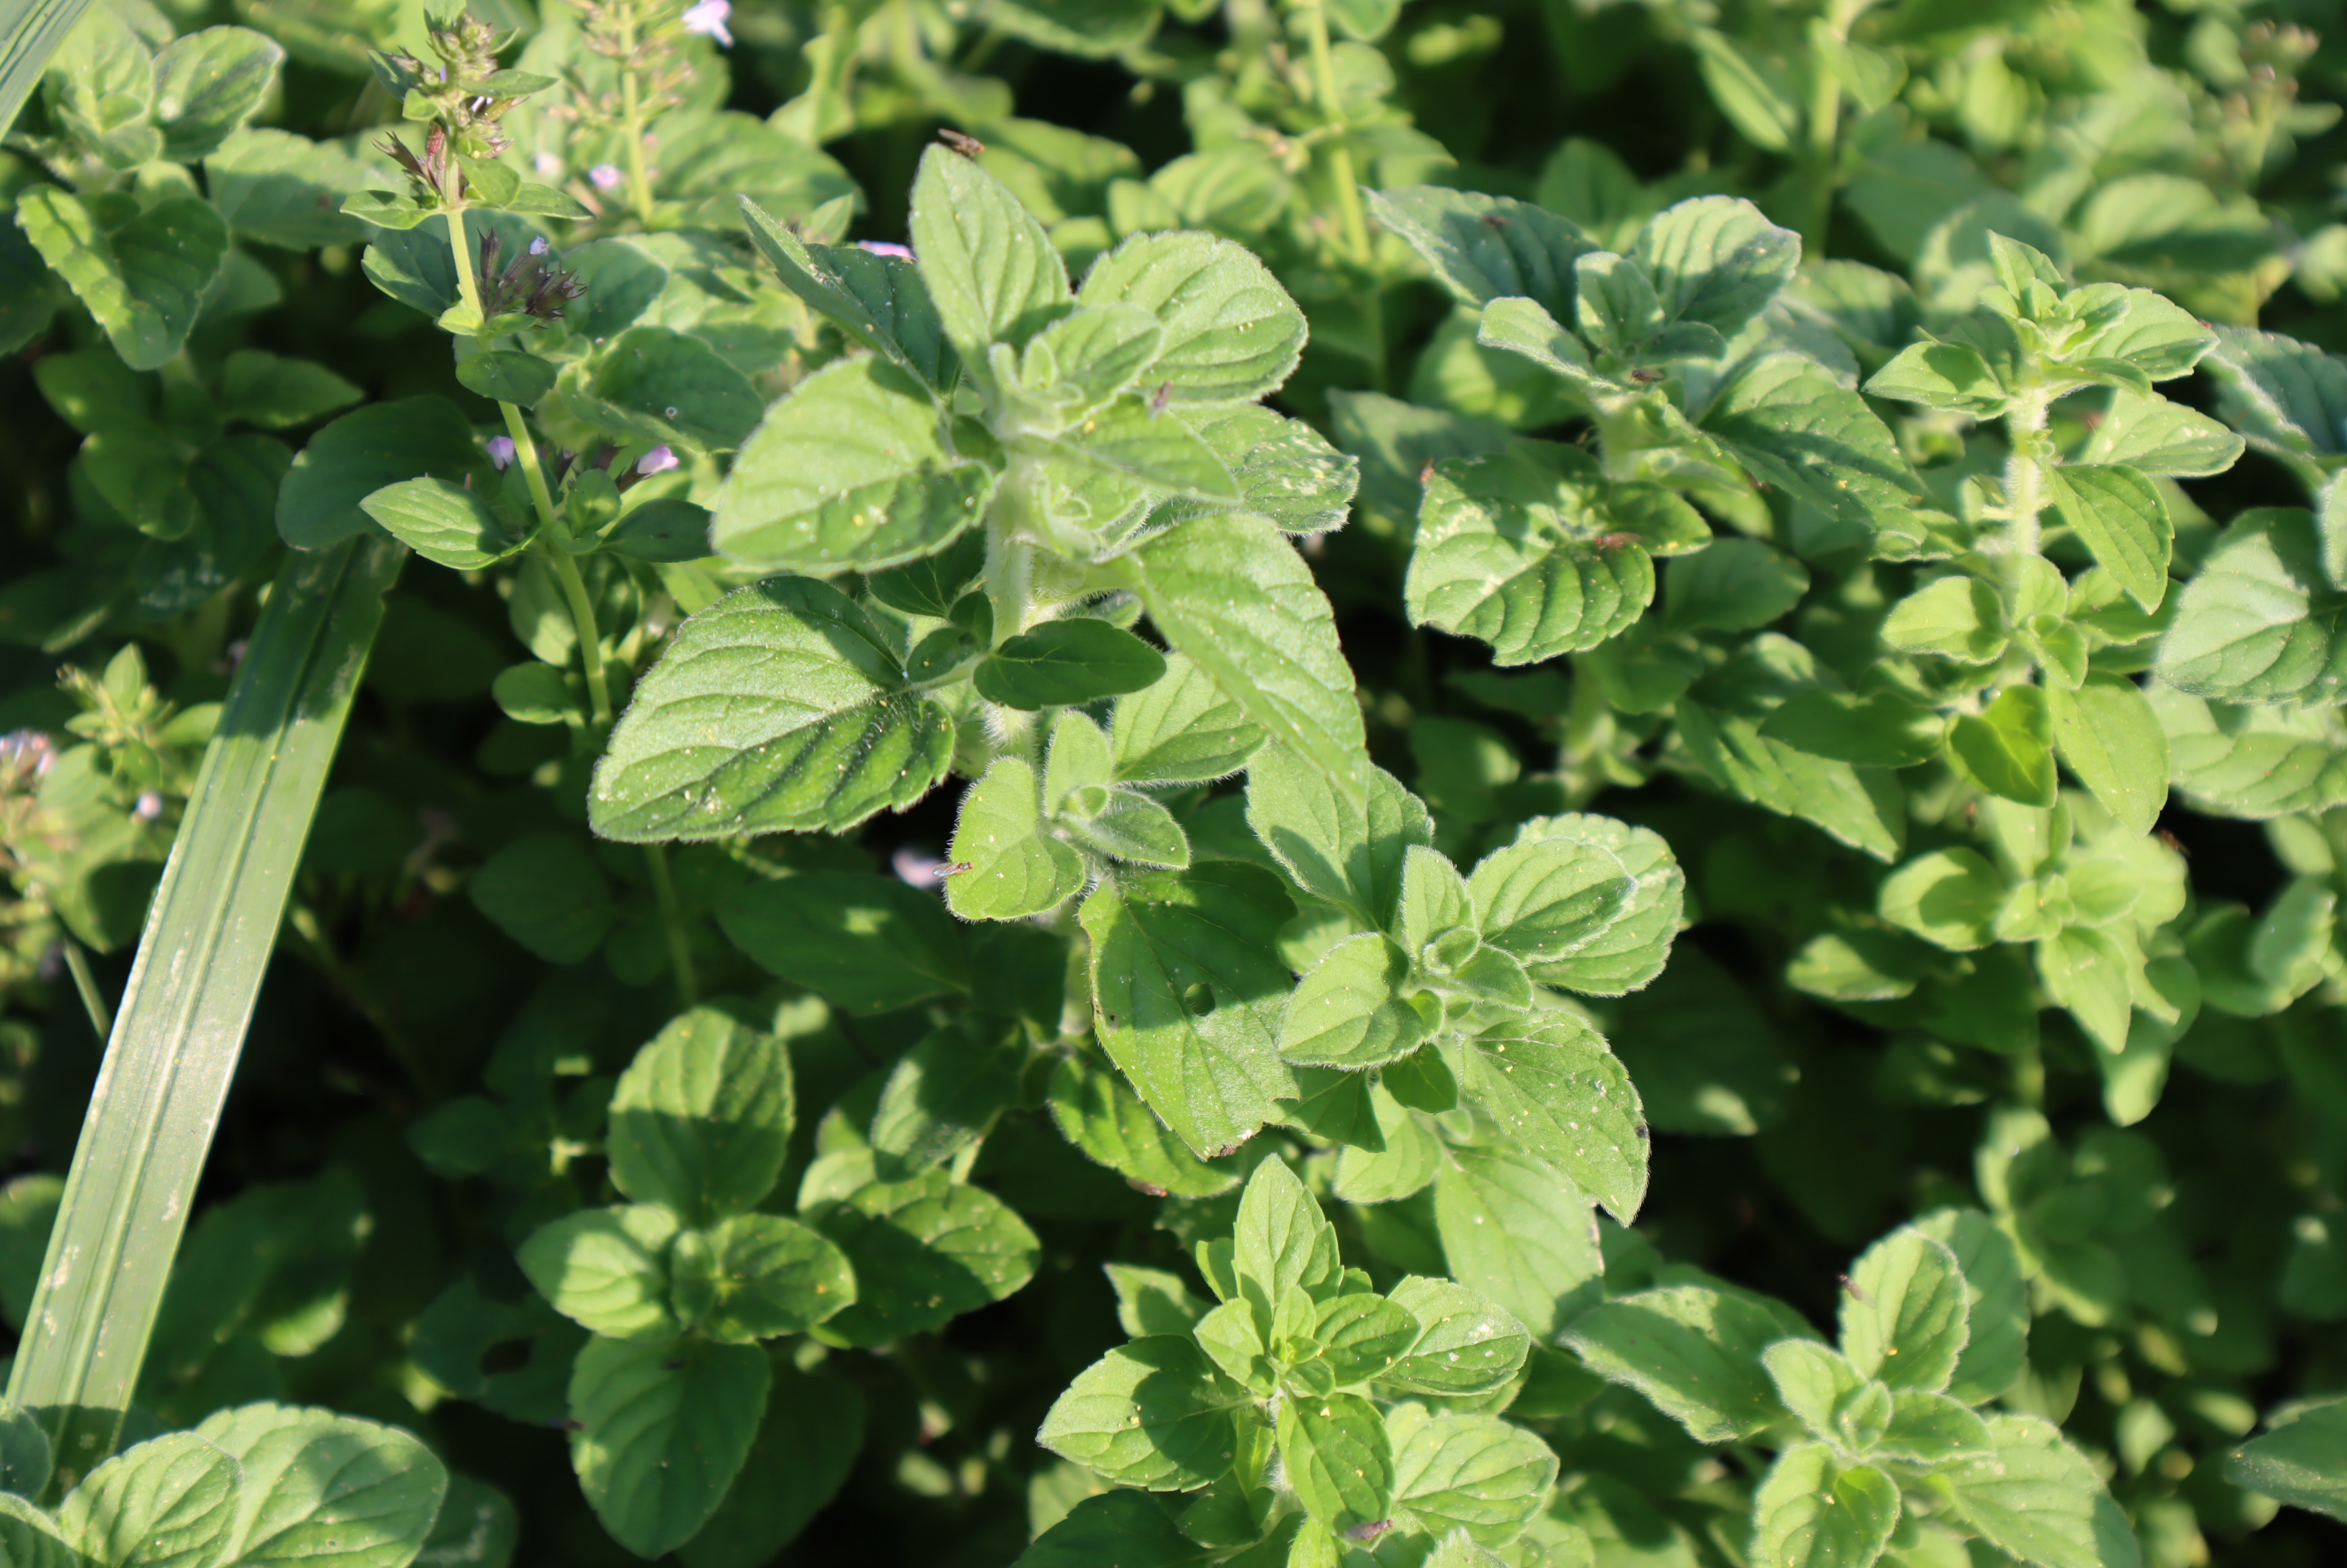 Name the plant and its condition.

mint, healthy
